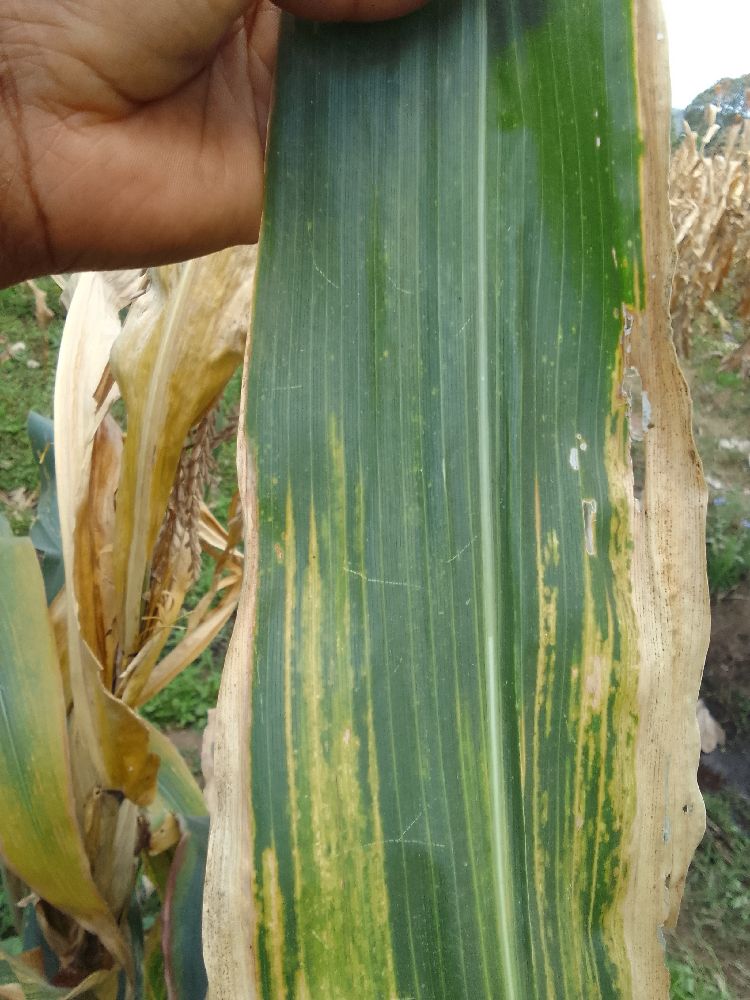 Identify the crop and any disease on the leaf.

maize, maize lethal necrosis
